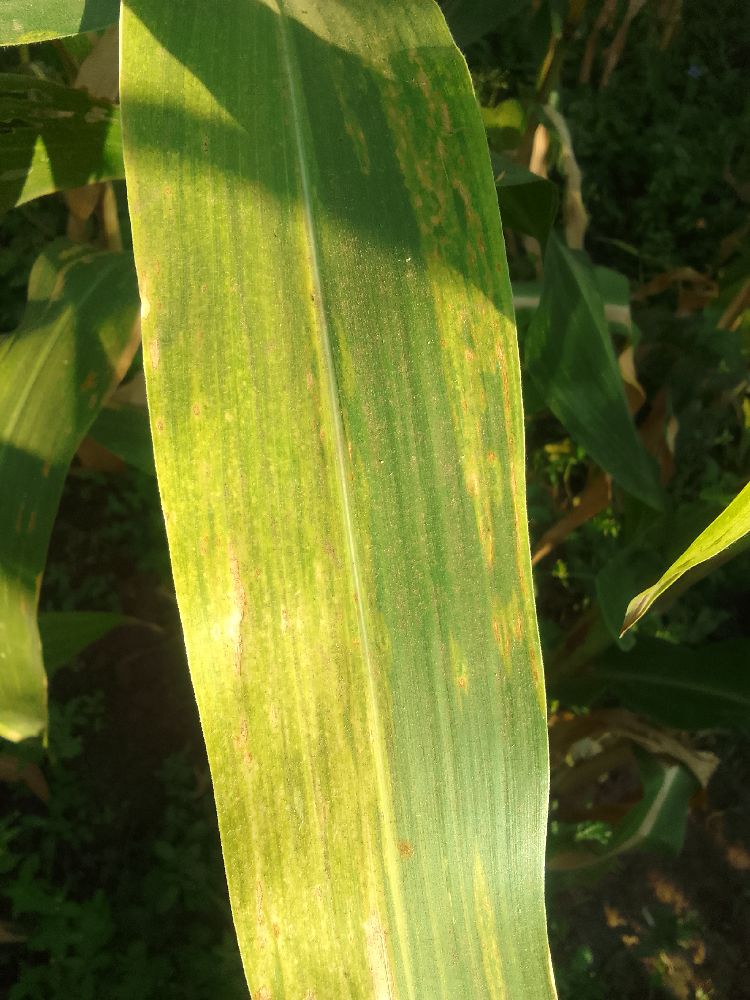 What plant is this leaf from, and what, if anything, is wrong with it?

maize, maize lethal necrosis
